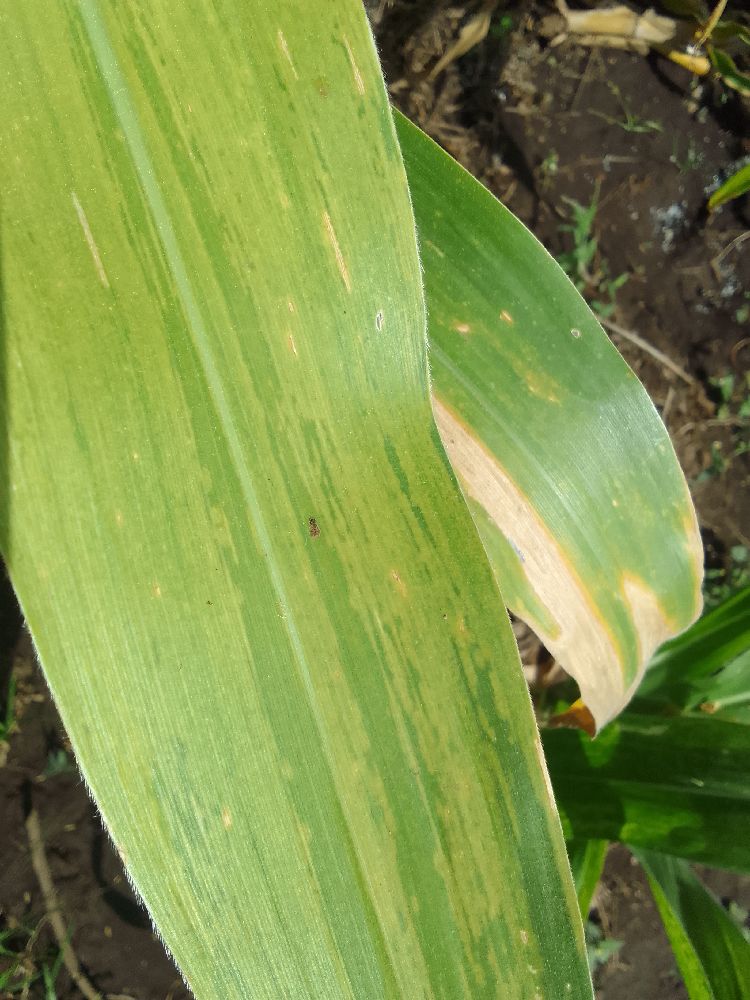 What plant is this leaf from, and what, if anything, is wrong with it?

maize, maize lethal necrosis
